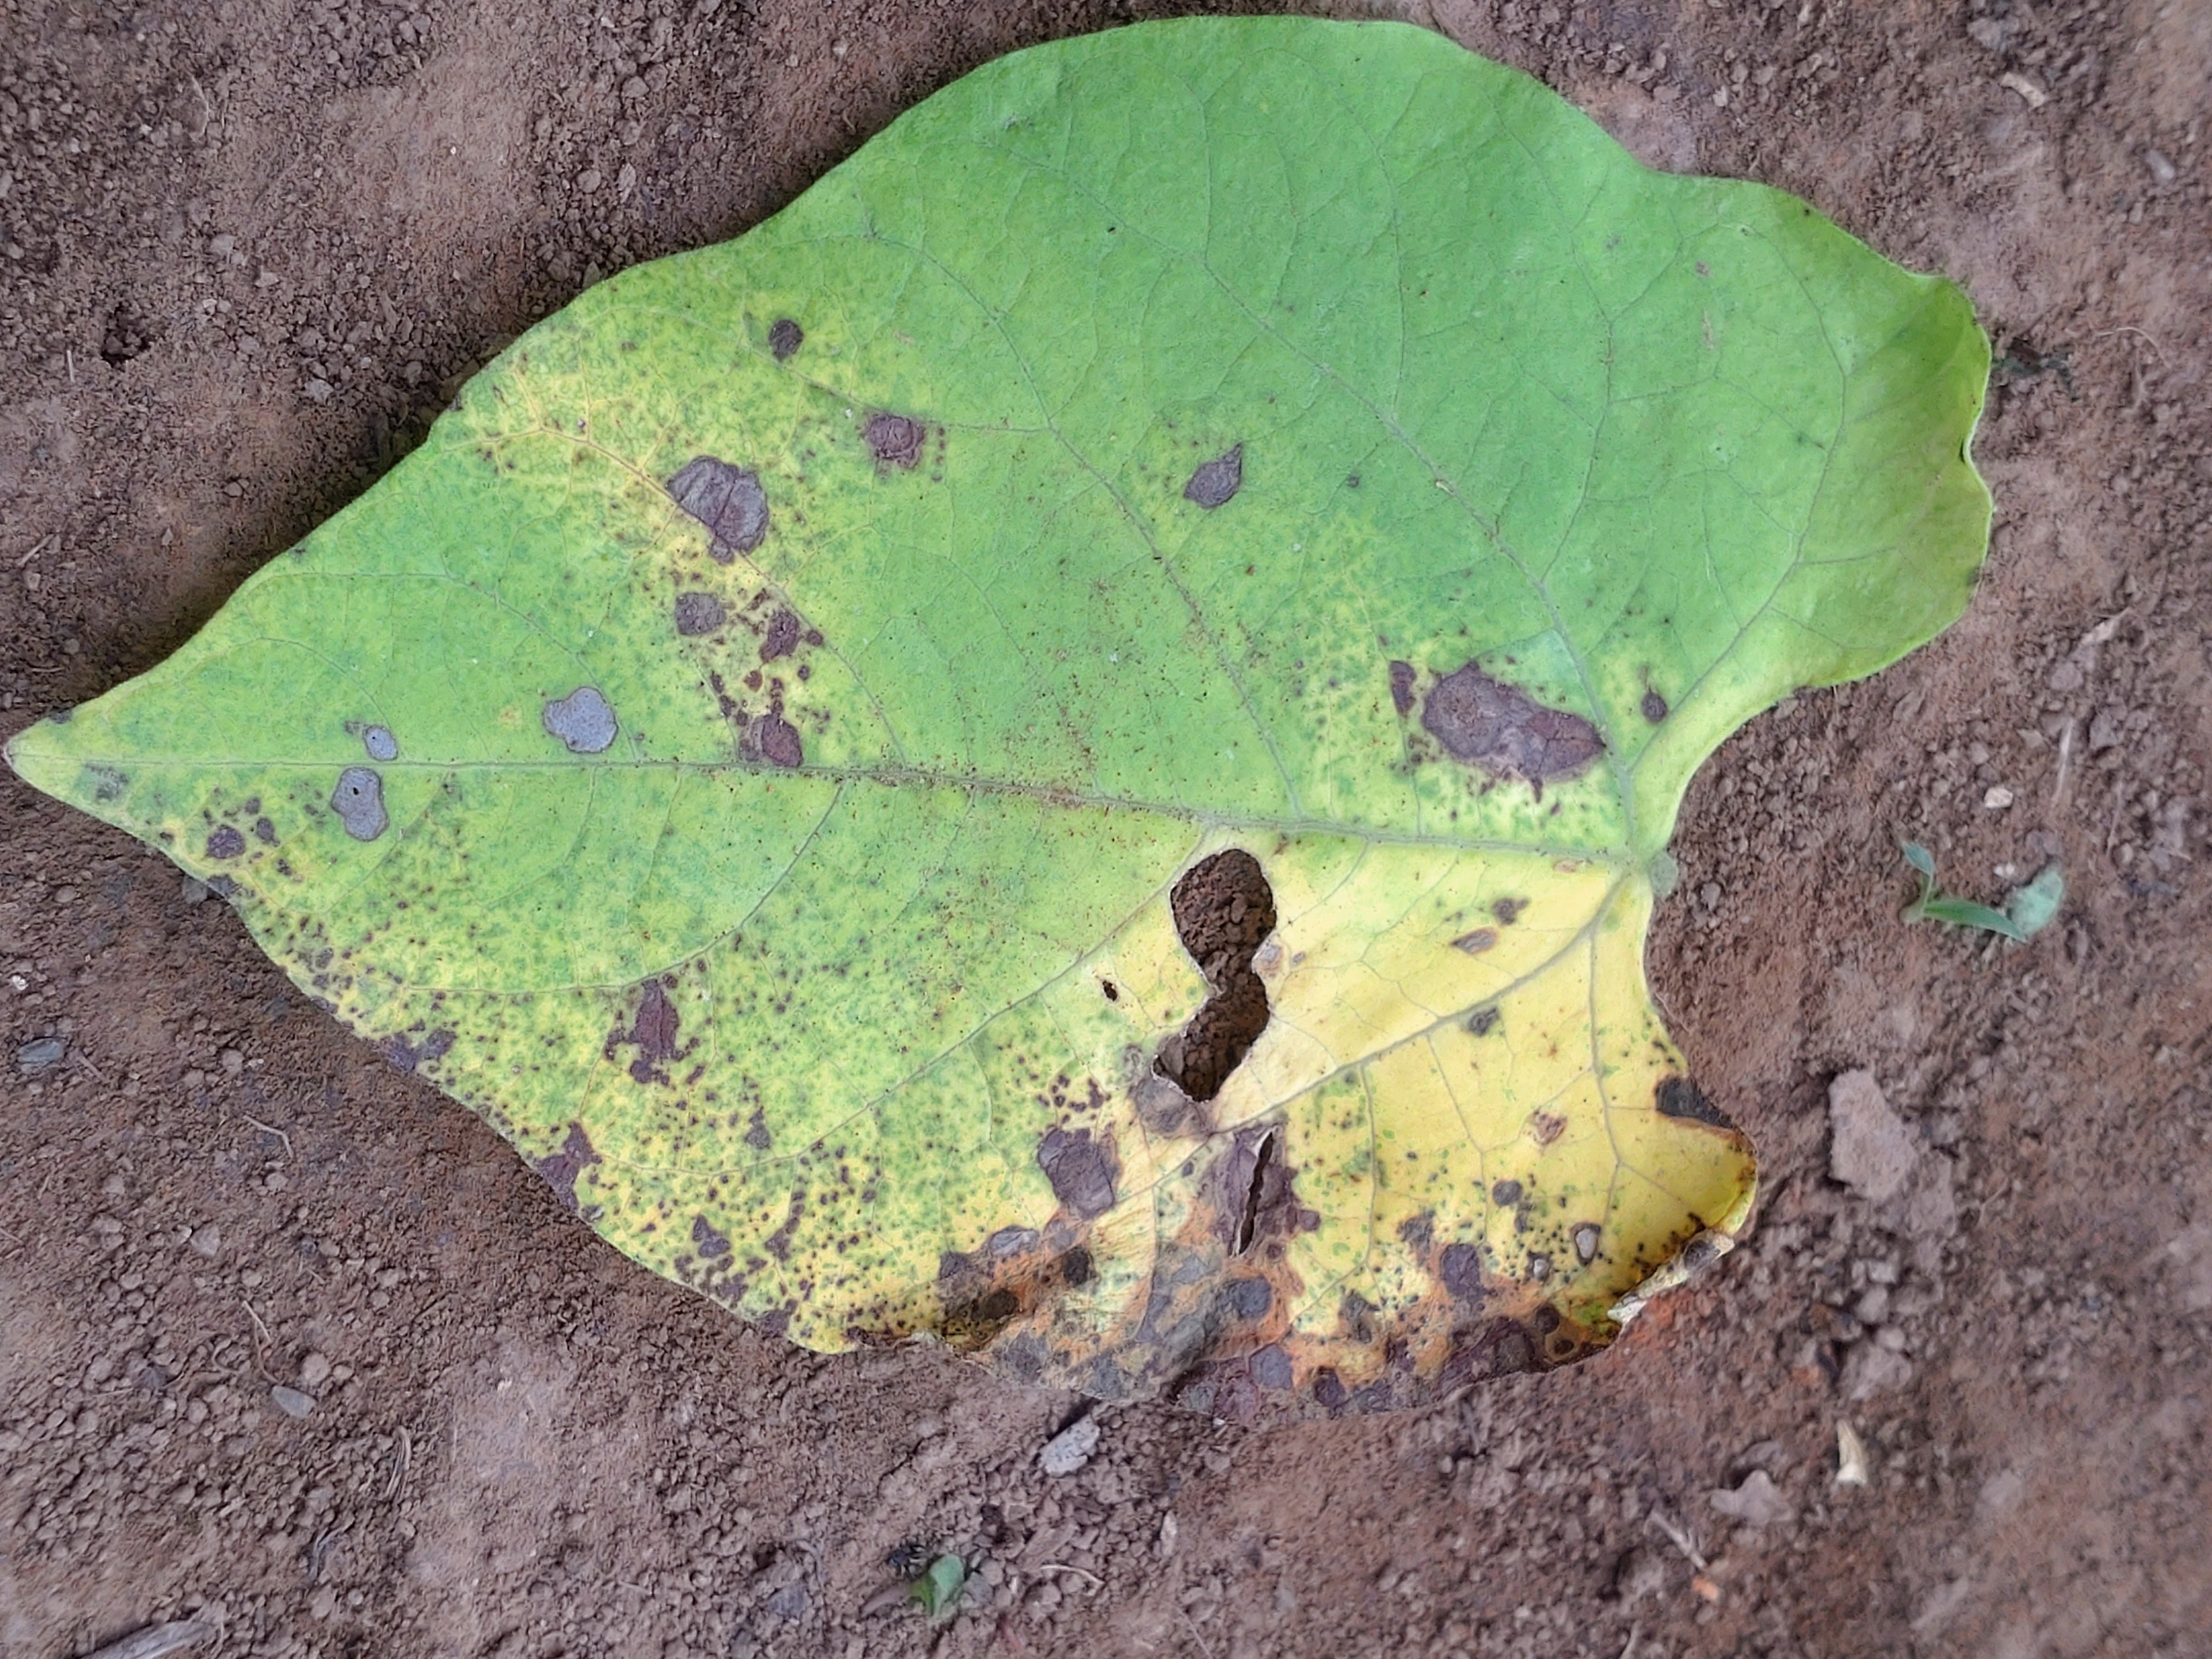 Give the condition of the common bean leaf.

anthracnose
